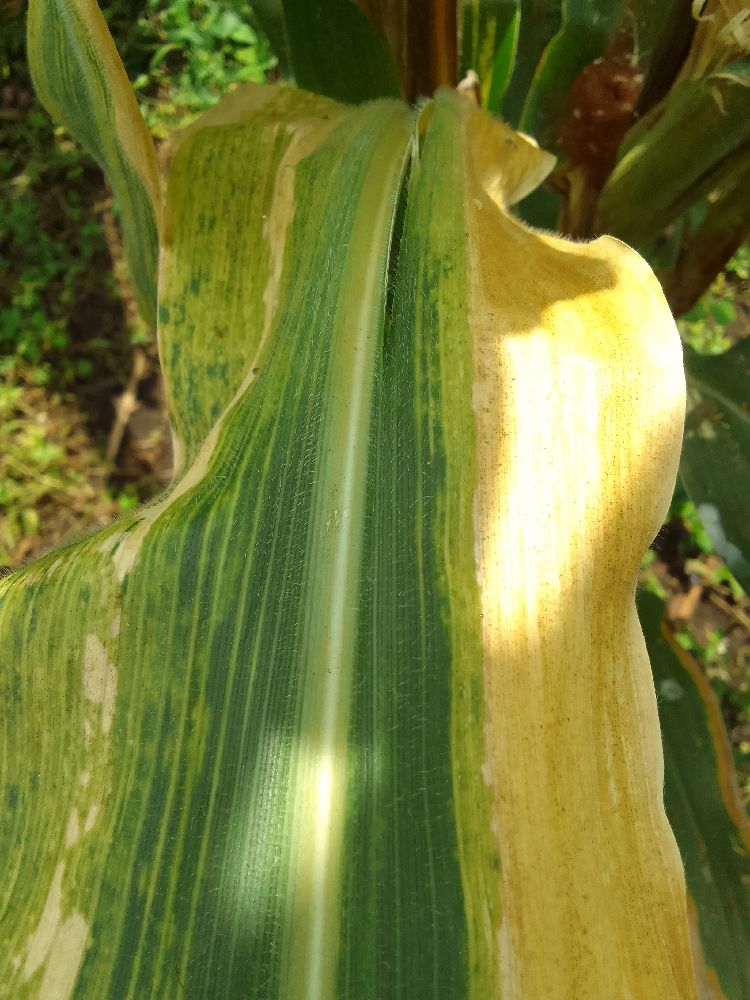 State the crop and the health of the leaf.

maize, maize lethal necrosis
